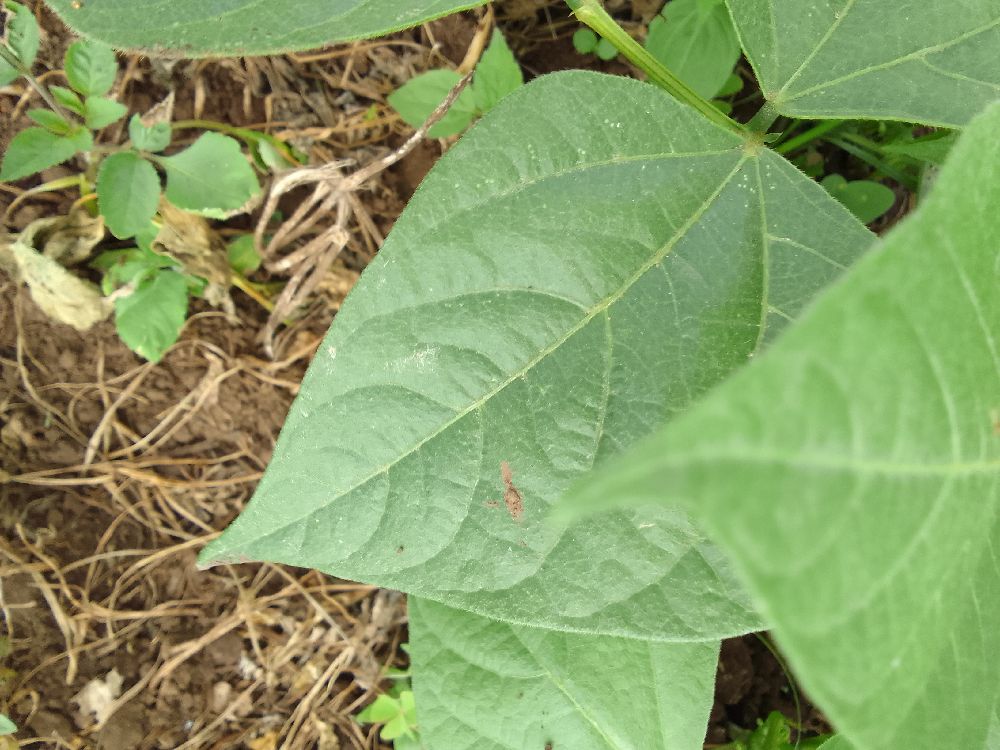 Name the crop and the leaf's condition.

common bean, healthy
